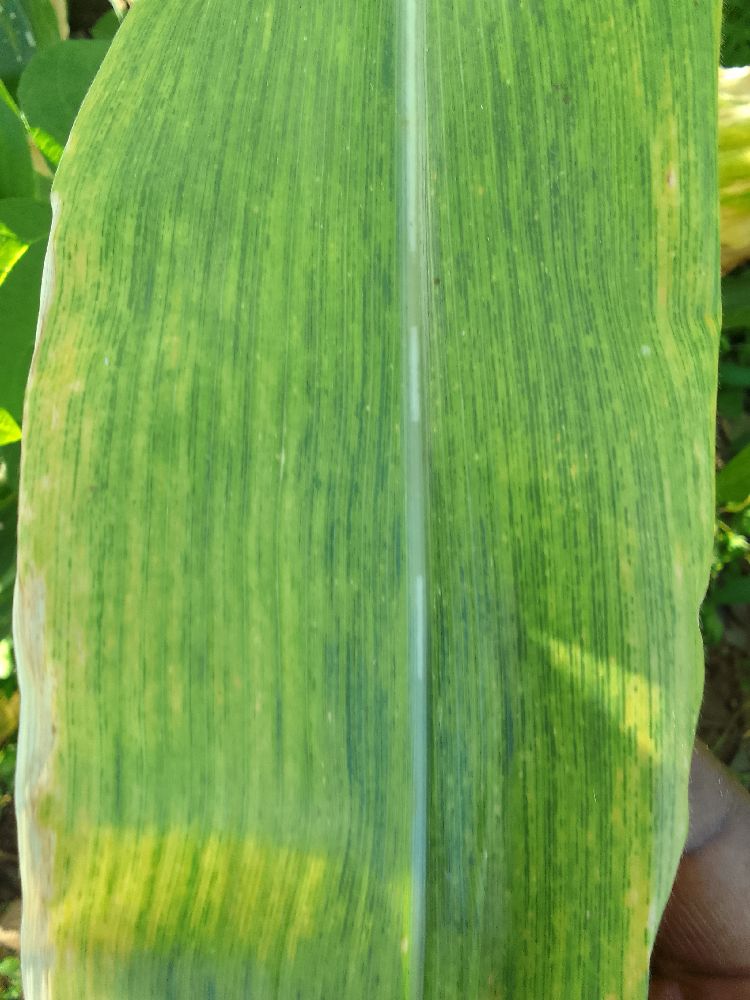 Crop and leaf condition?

maize, maize lethal necrosis
